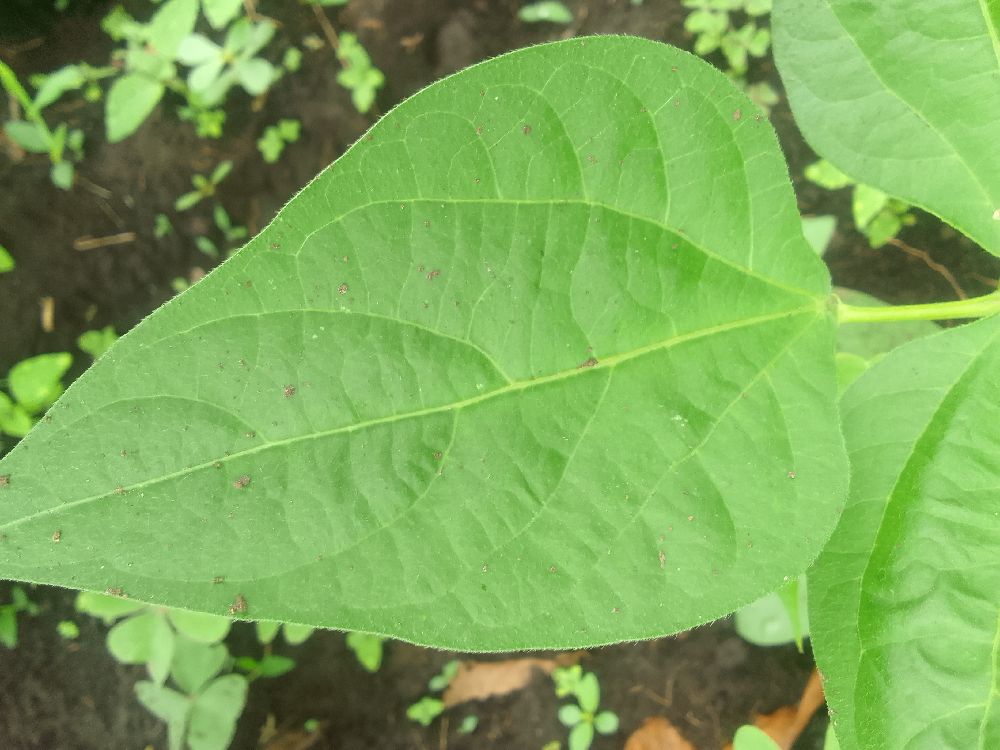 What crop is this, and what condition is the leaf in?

common bean, healthy
